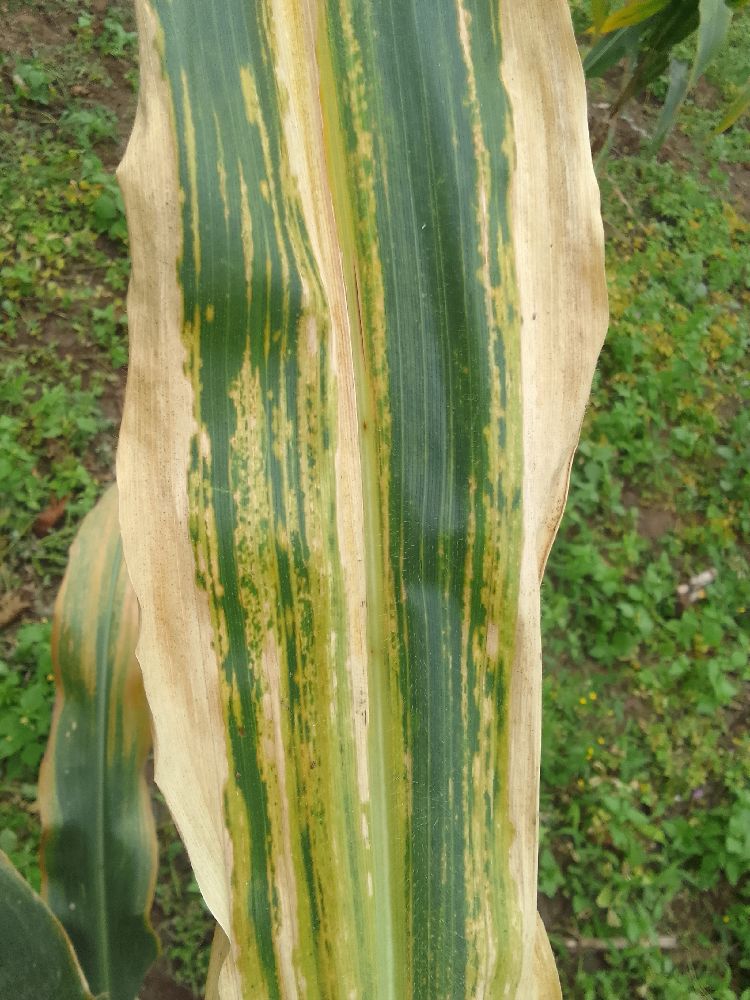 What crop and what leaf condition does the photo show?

maize, maize lethal necrosis
